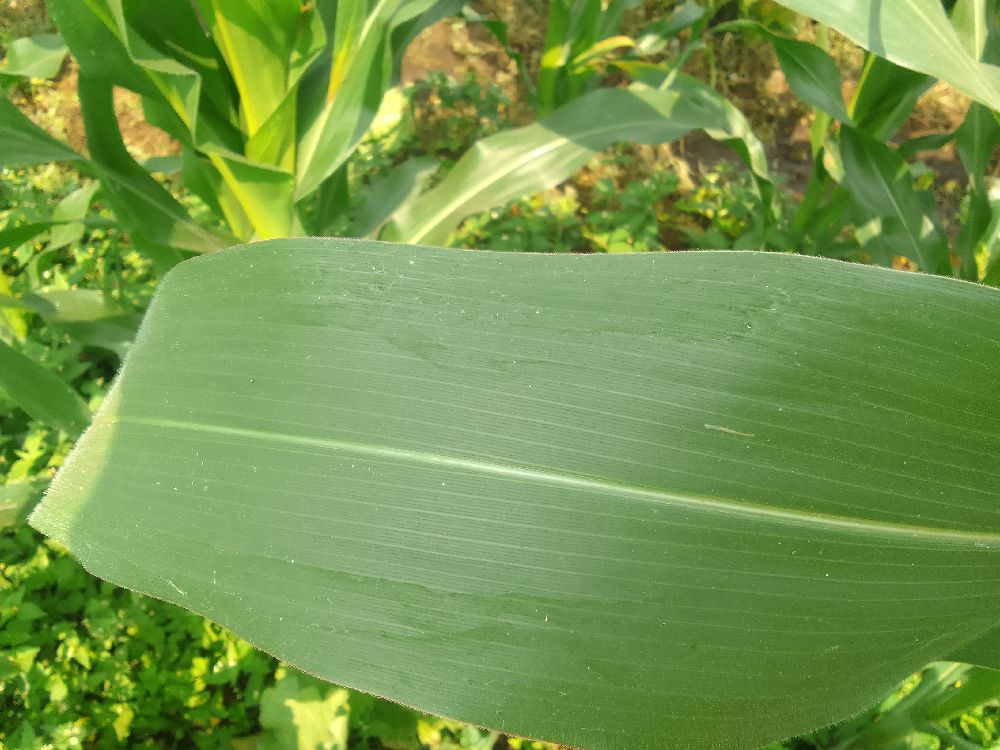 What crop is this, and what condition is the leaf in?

maize, healthy
